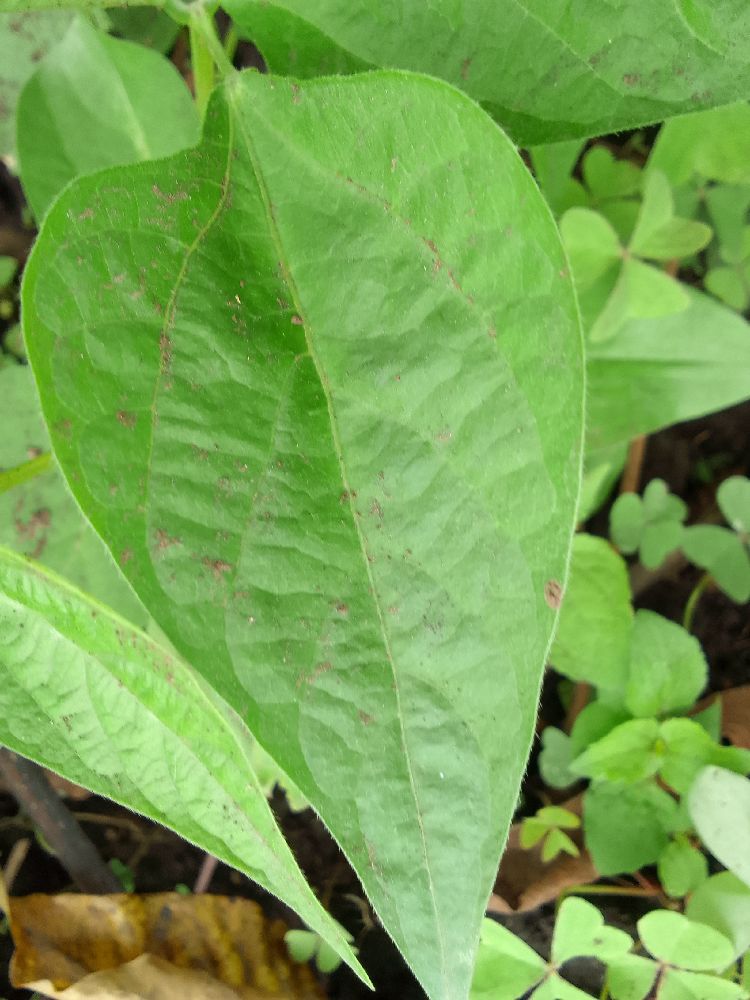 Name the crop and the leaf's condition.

common bean, healthy
